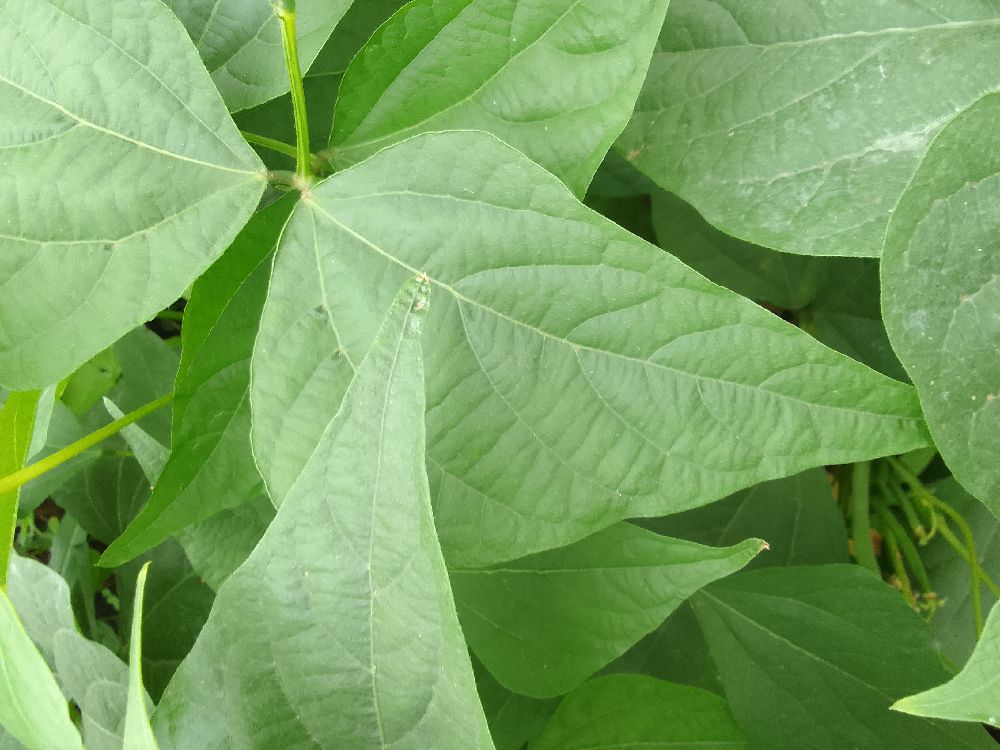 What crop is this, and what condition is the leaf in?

common bean, healthy
